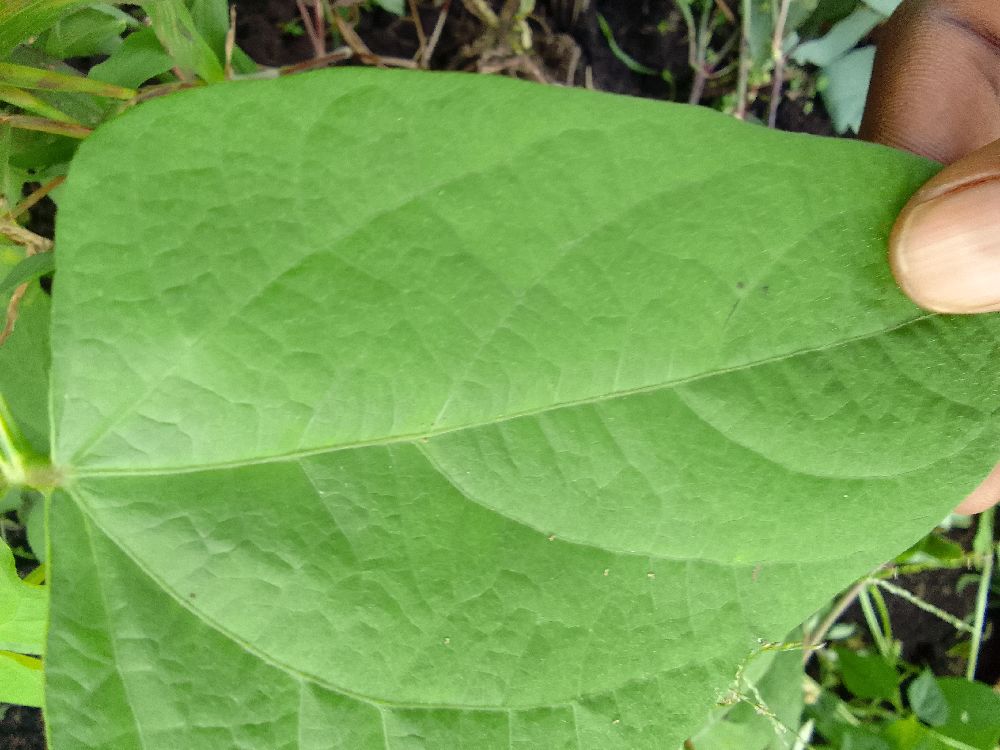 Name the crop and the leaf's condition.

common bean, healthy
